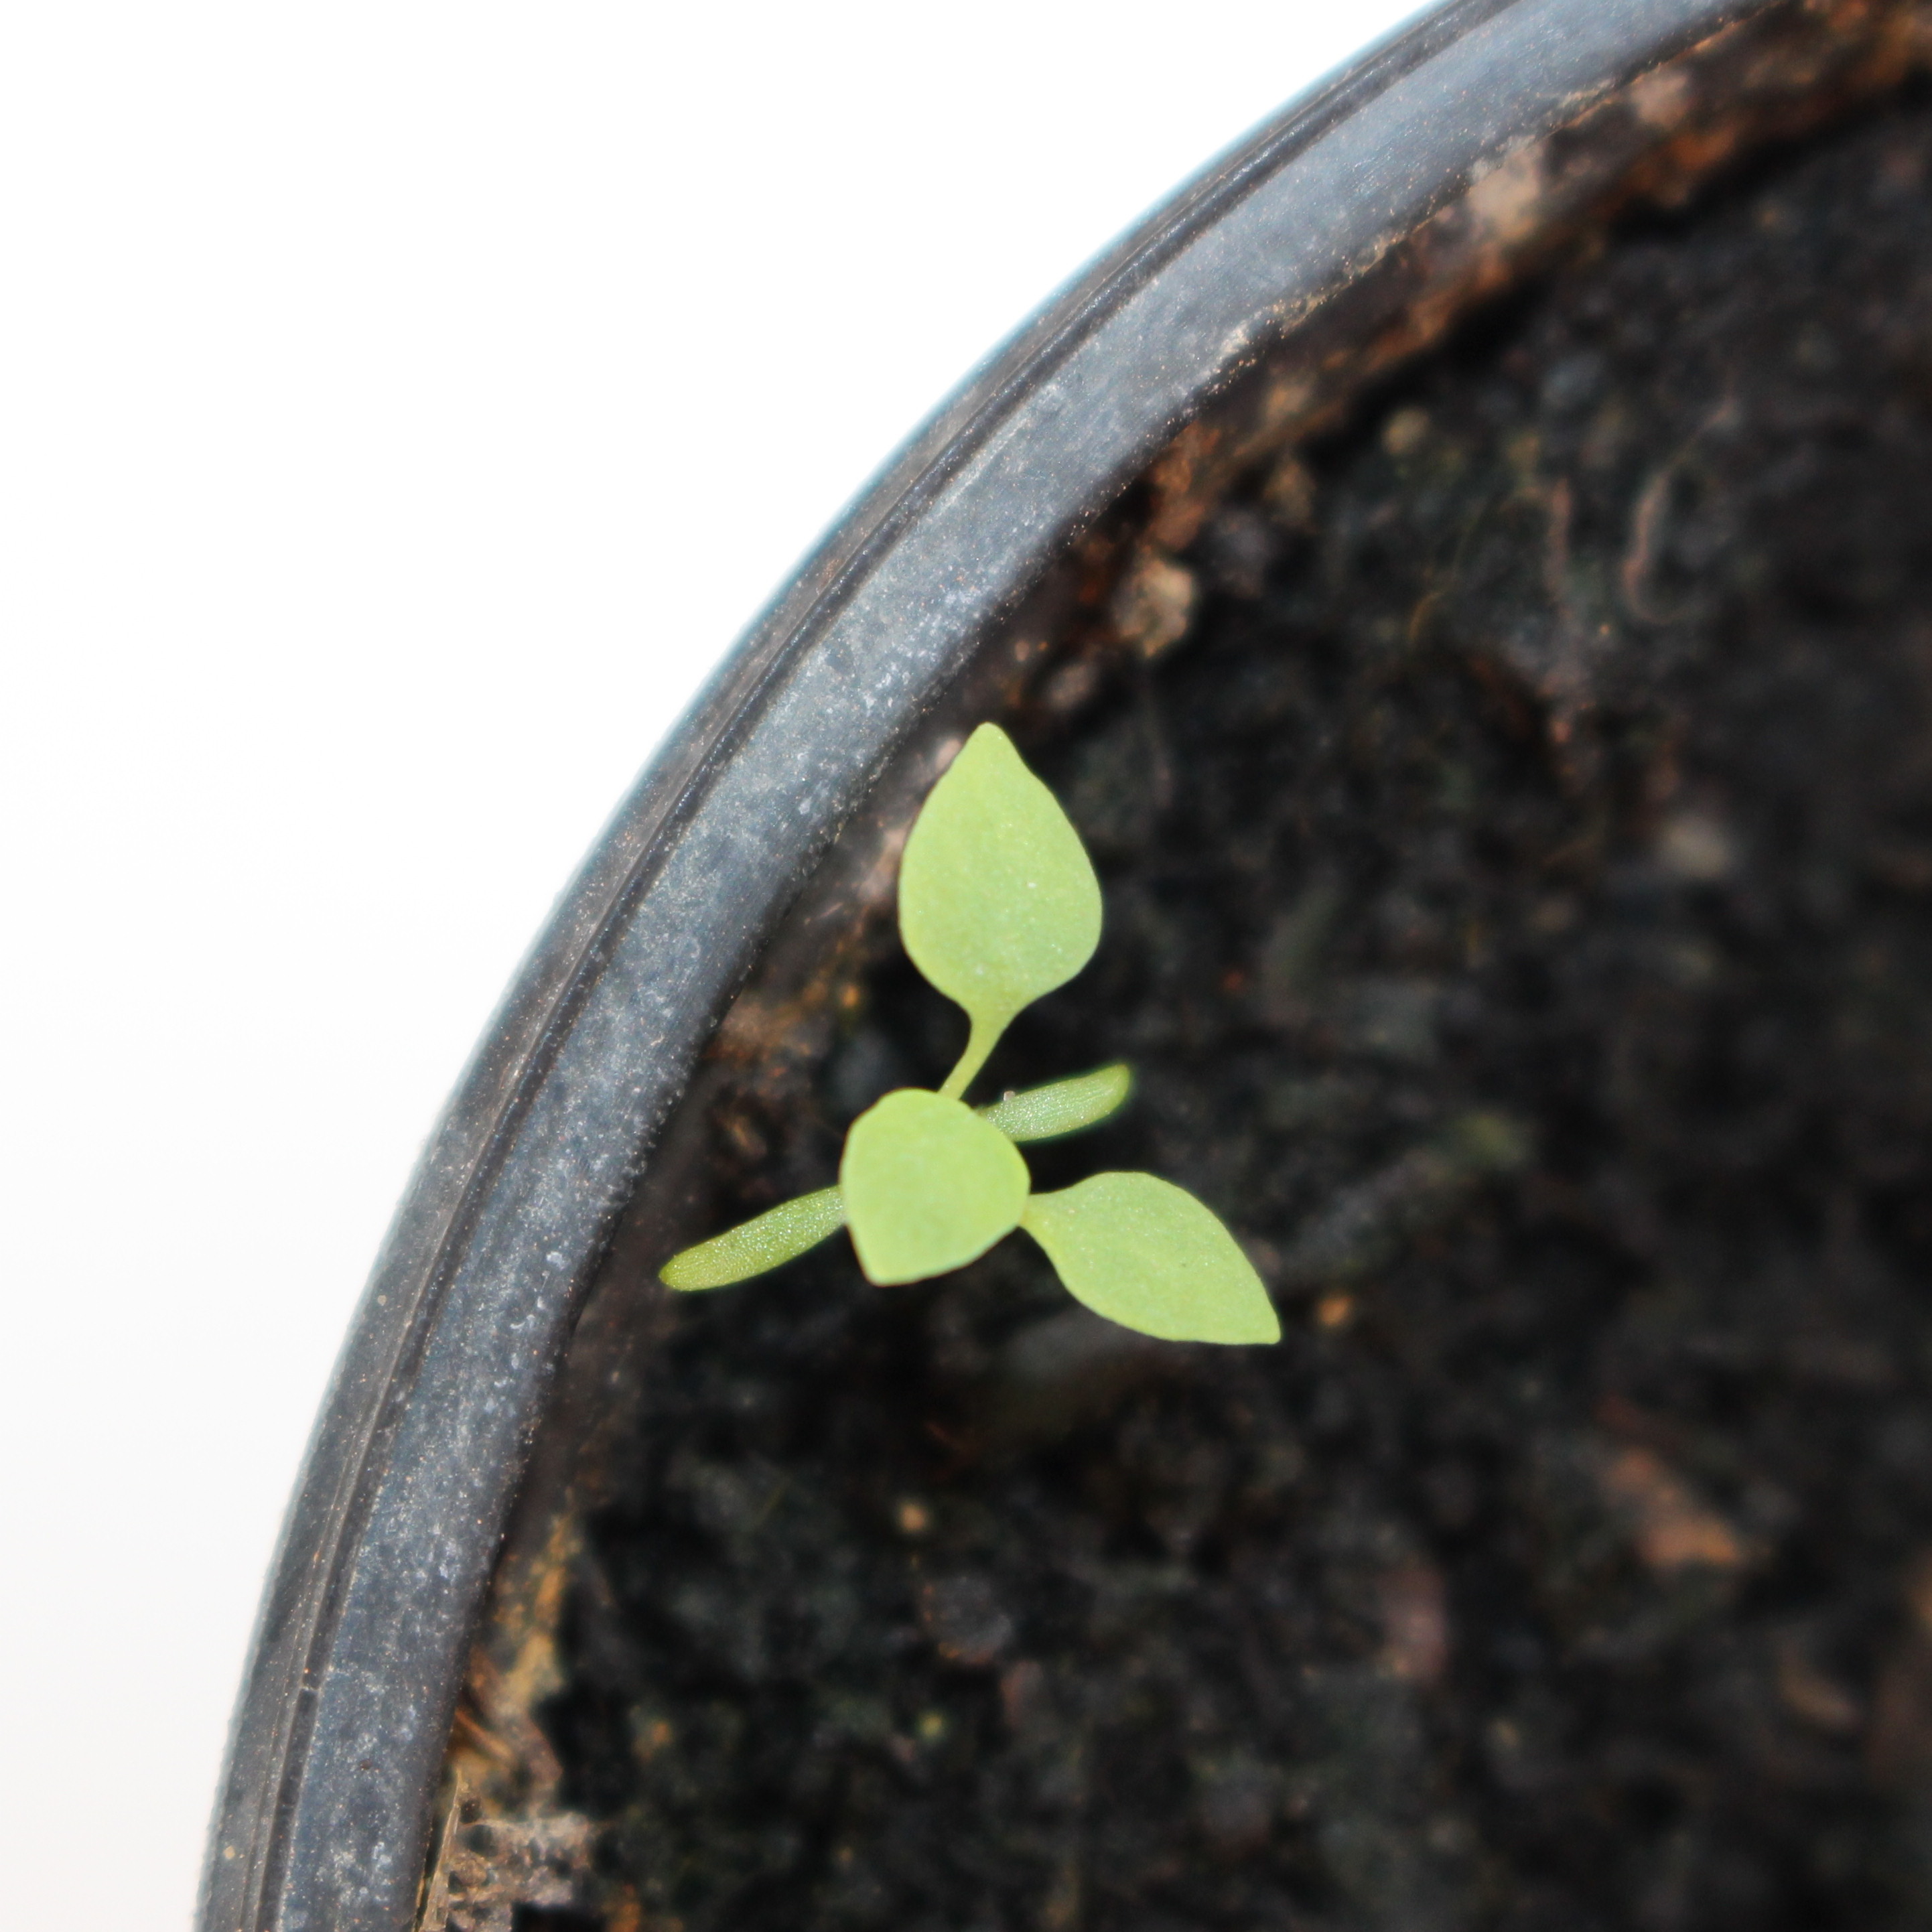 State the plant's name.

Papaver rhoeas
